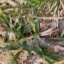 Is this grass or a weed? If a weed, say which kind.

grass
